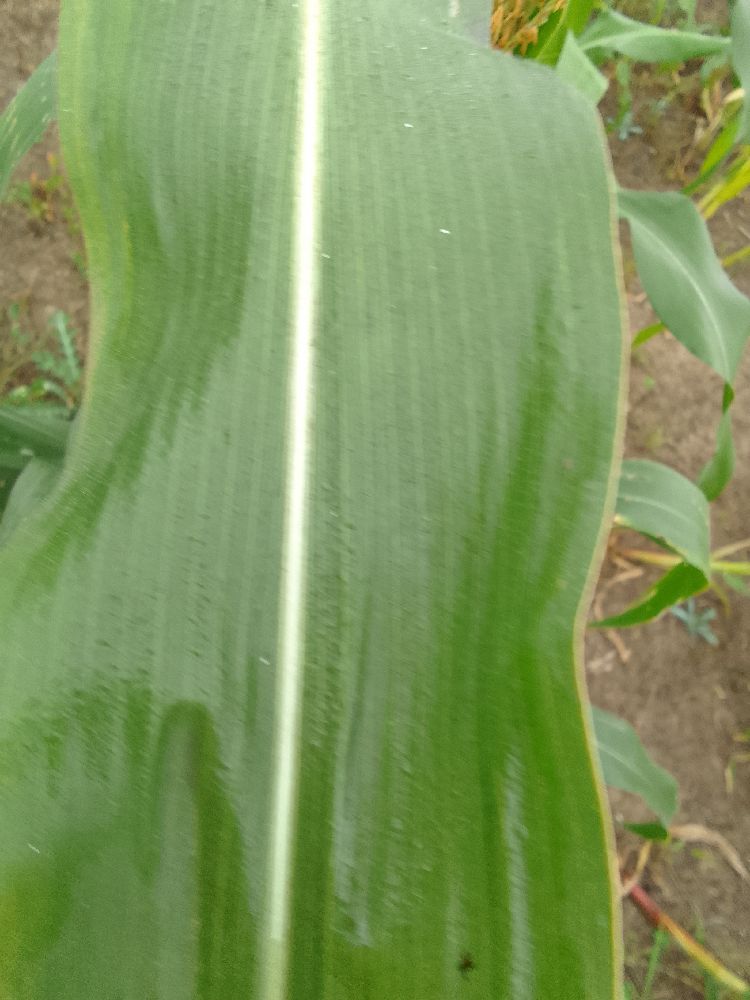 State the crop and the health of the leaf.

maize, healthy
